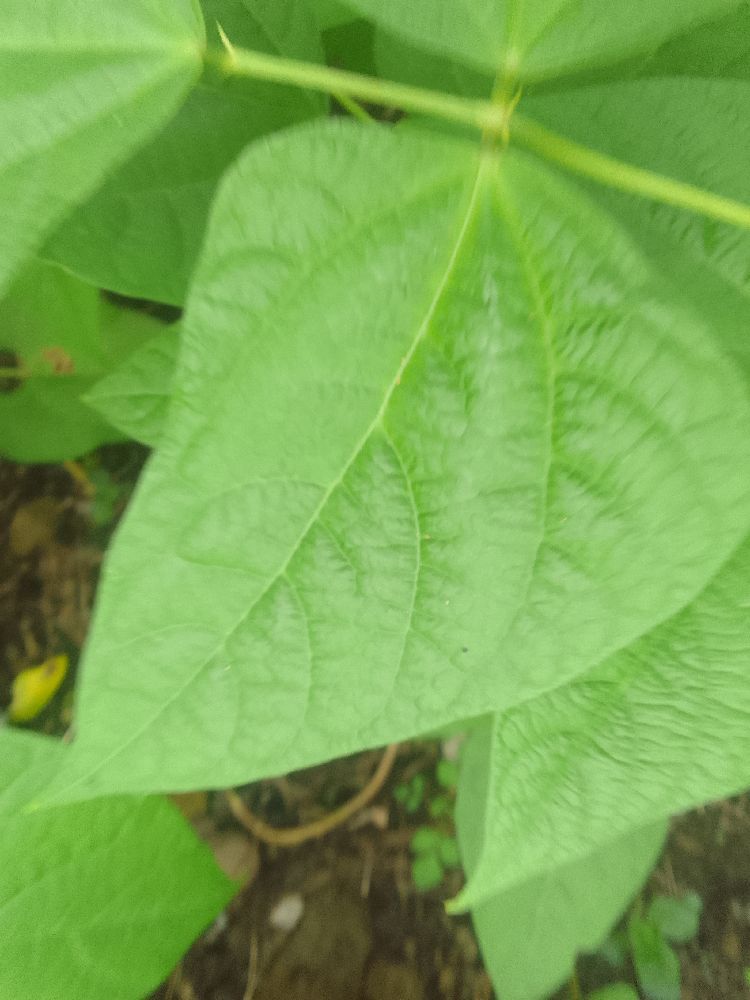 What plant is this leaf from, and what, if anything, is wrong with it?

common bean, healthy
